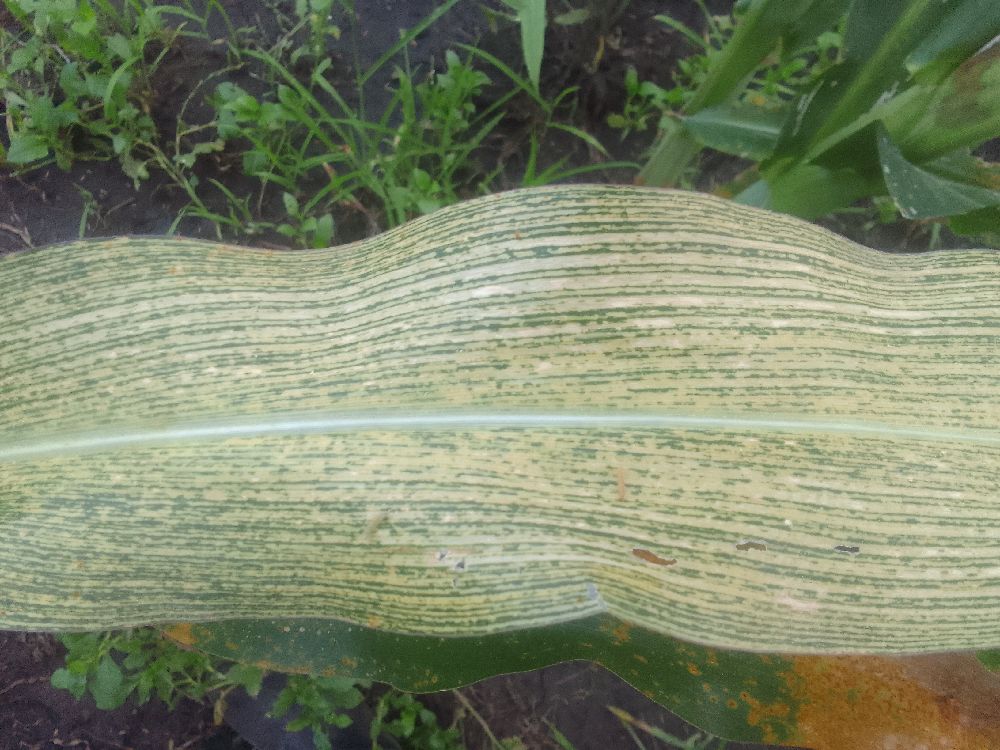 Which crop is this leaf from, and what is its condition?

maize, maize streak virus
